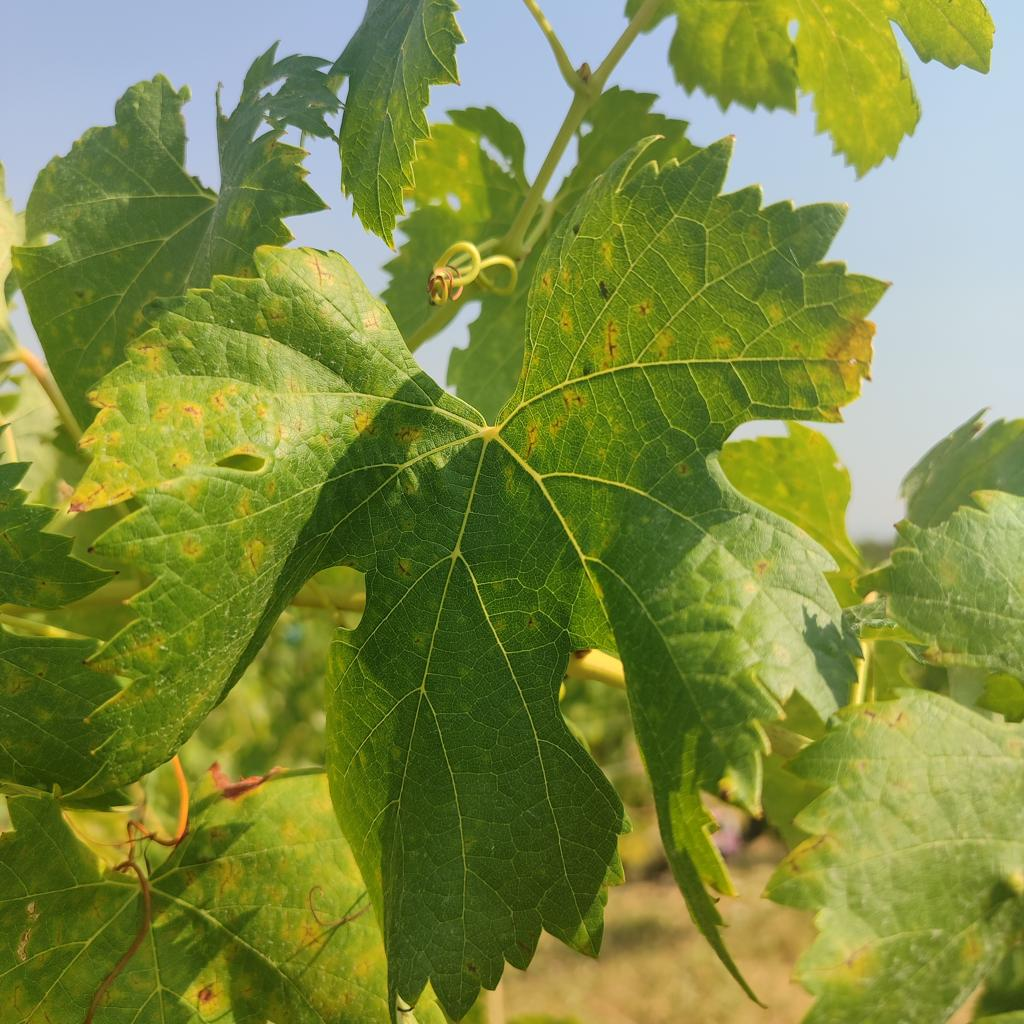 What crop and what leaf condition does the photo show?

grapevine, esca complex
